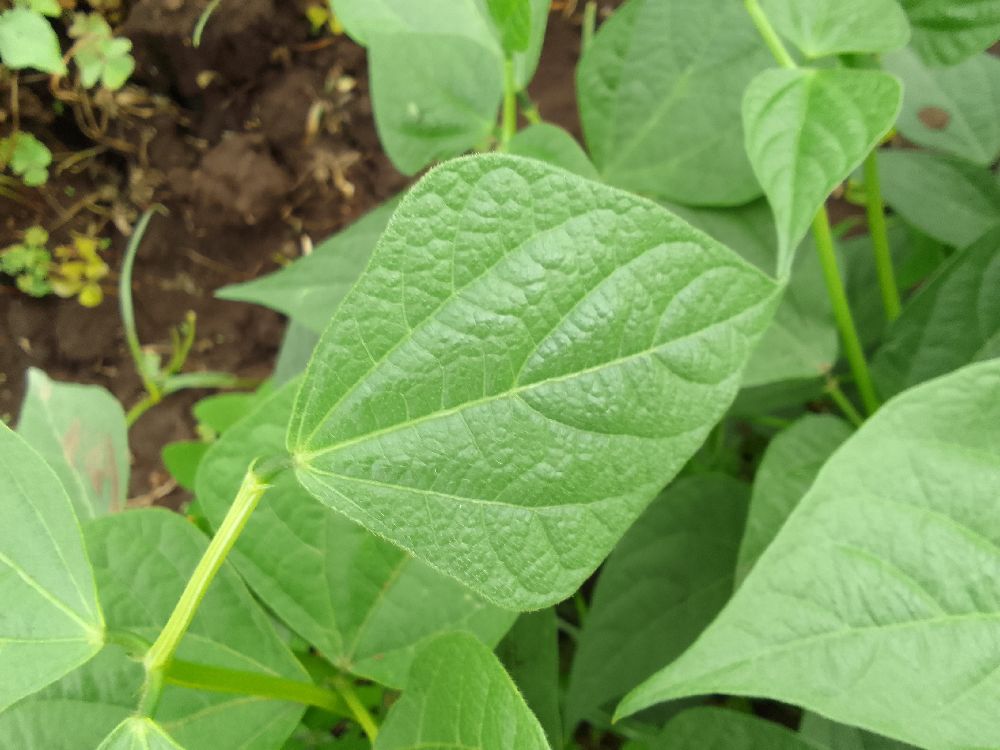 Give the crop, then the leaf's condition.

common bean, healthy
